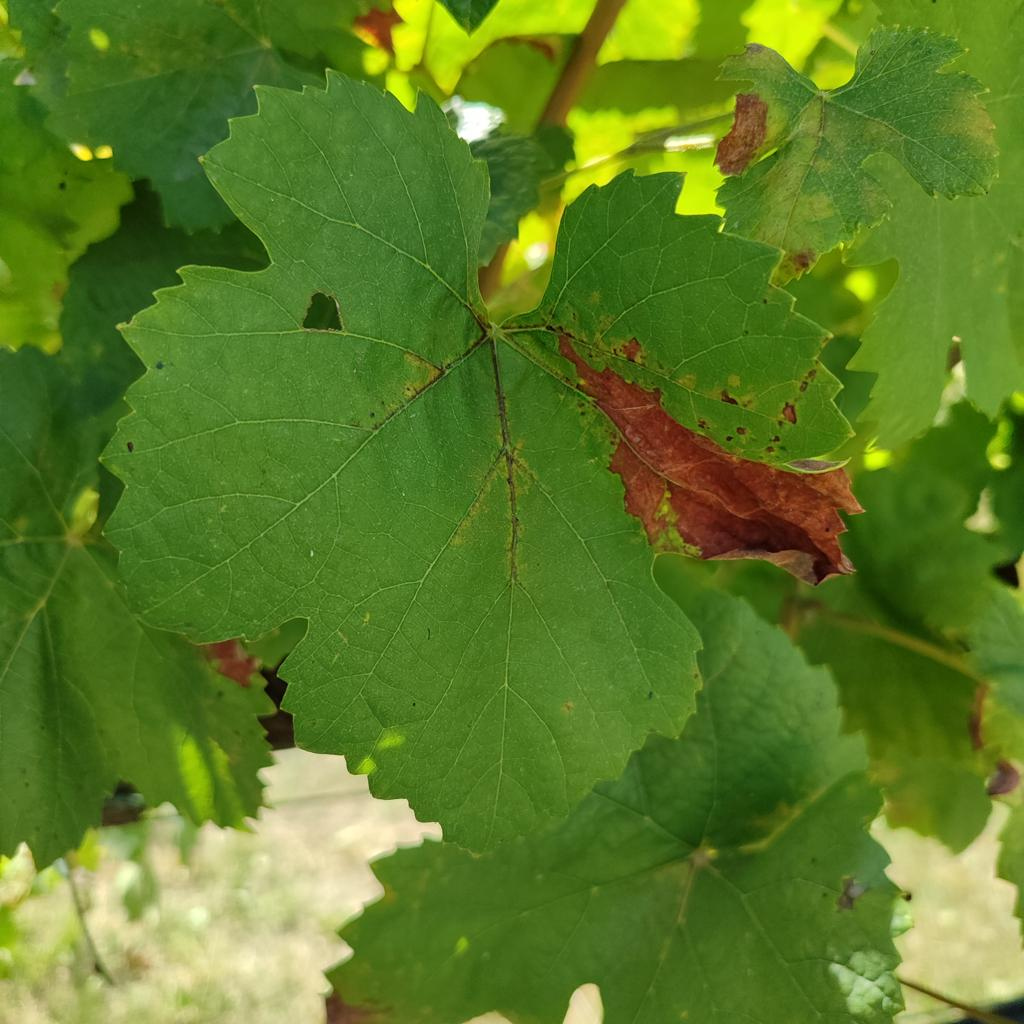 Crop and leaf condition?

grapevine, downy mildew
